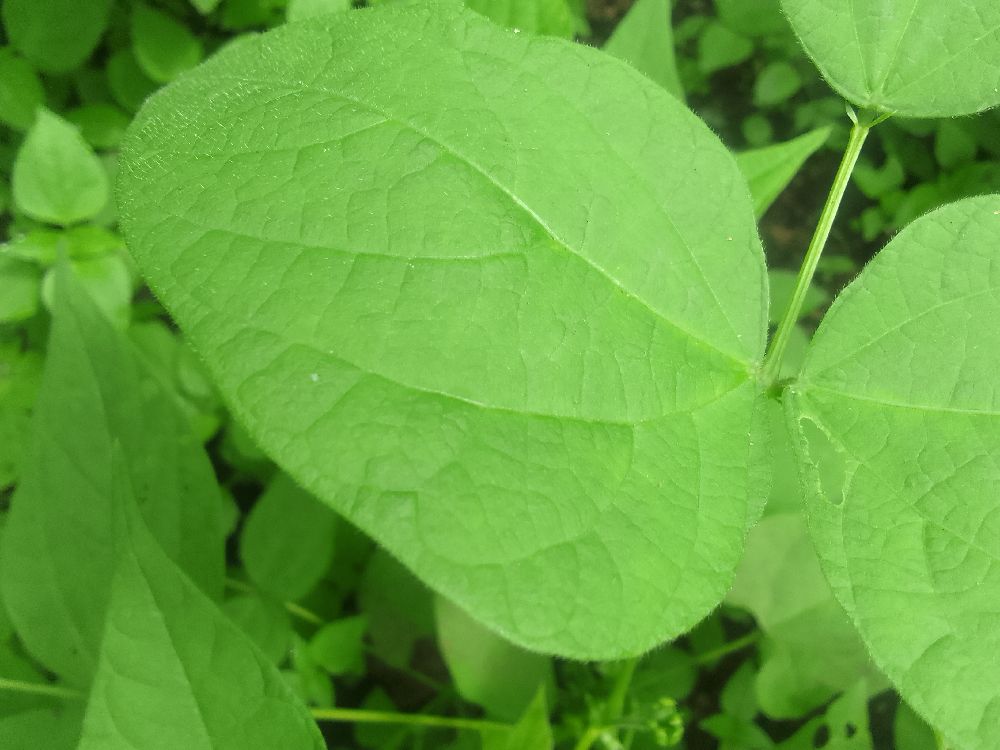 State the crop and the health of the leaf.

common bean, healthy
